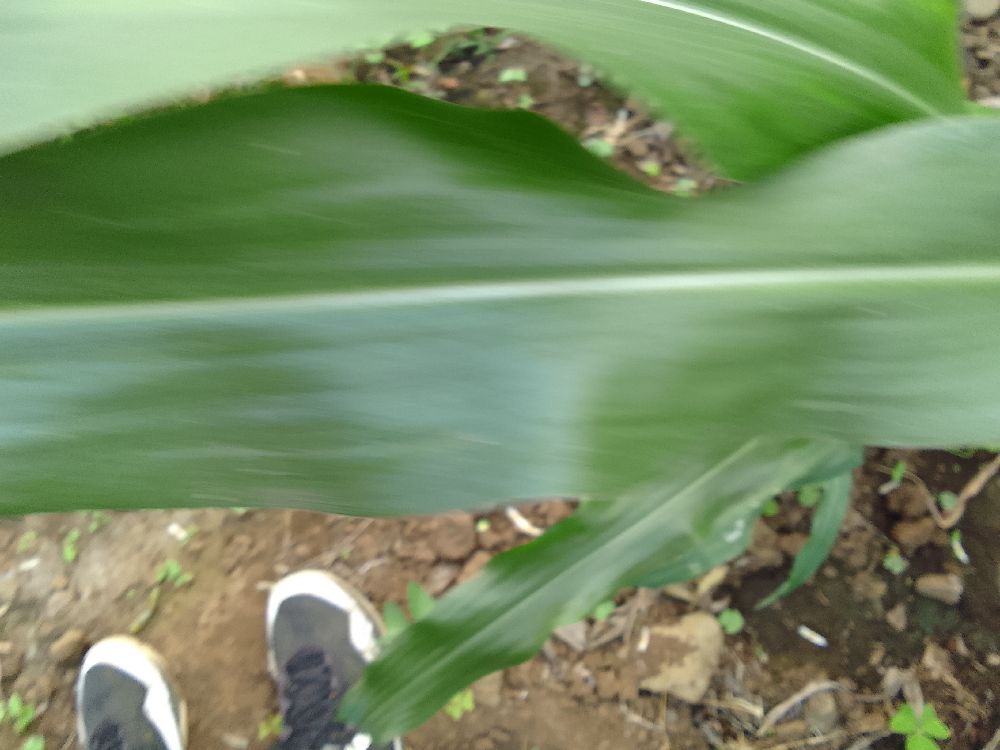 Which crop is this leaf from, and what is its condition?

maize, healthy
